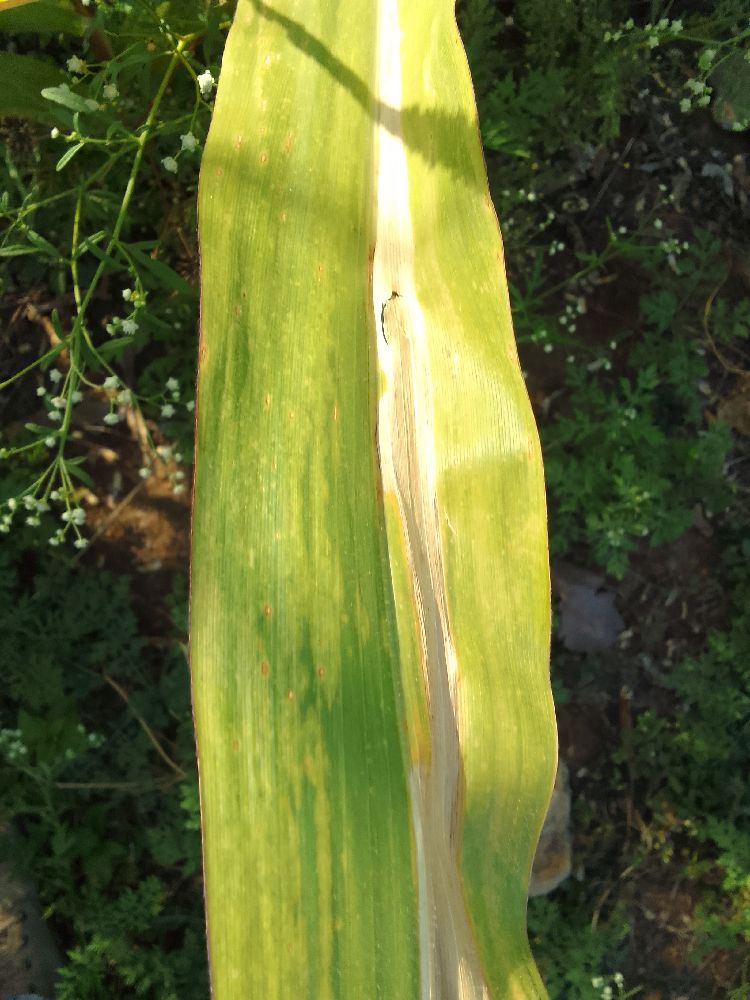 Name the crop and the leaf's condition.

maize, maize lethal necrosis
